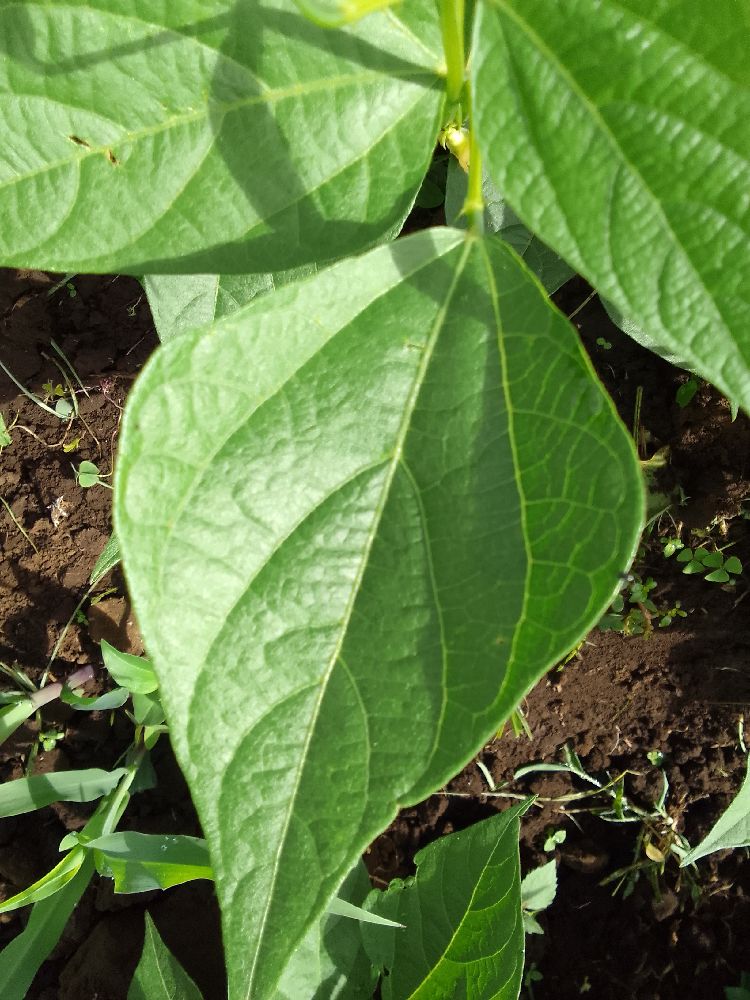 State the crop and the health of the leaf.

common bean, healthy
